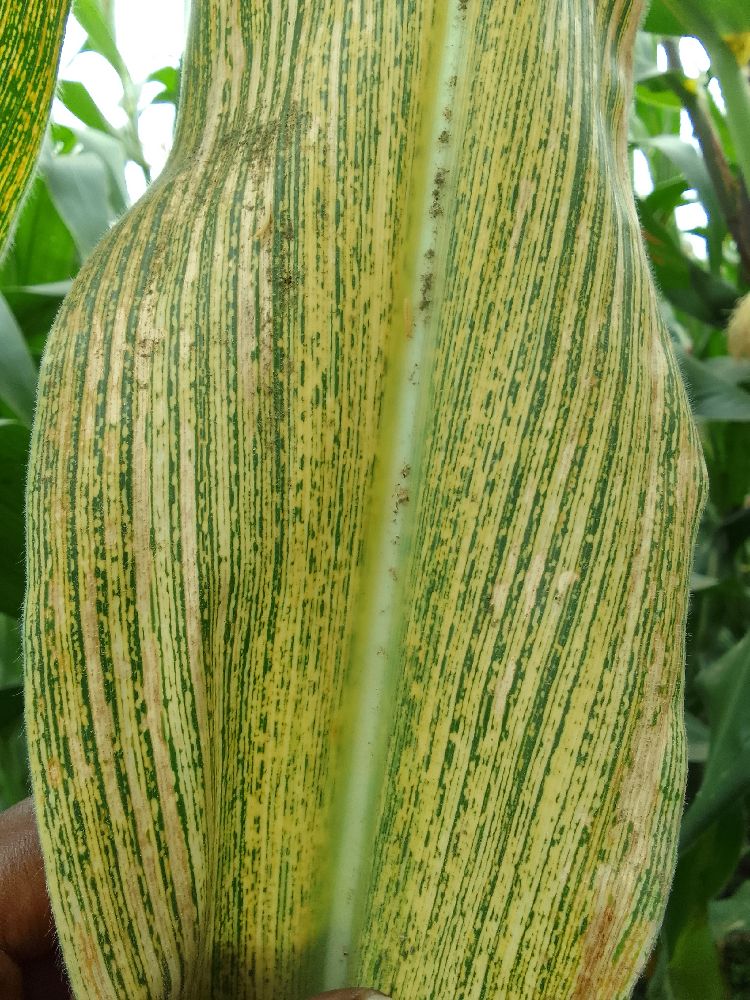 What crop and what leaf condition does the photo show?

maize, maize streak virus
